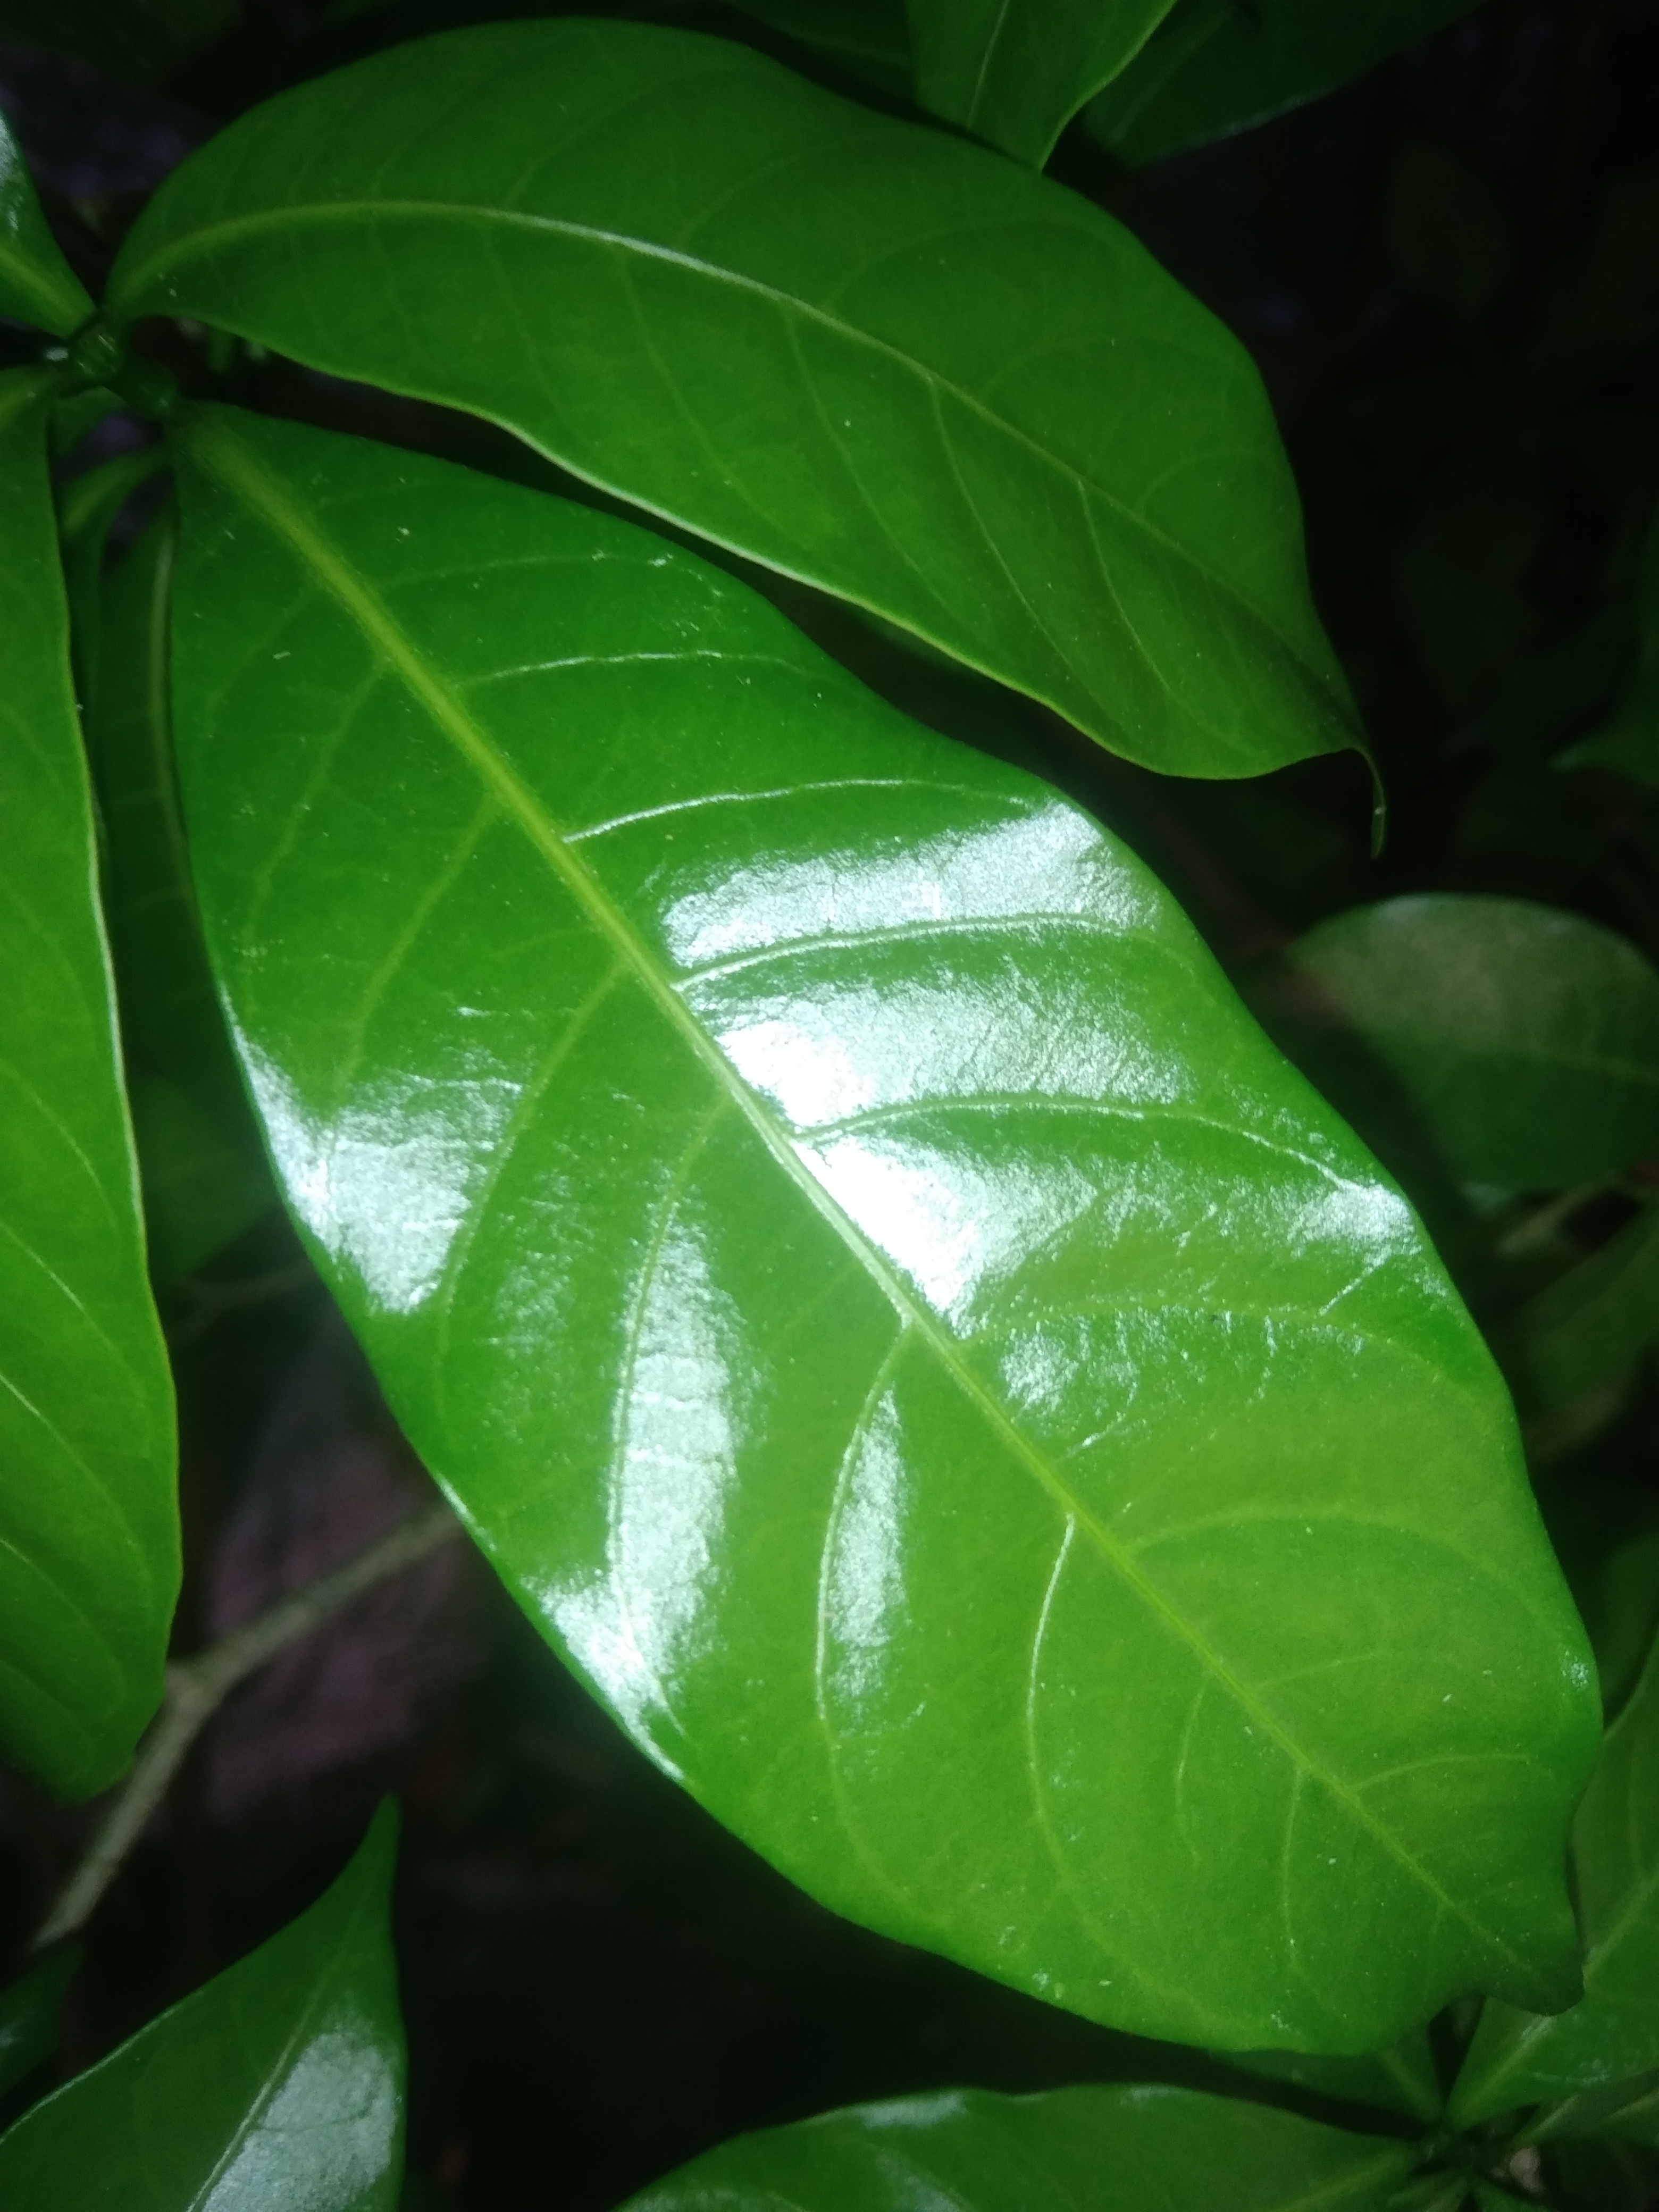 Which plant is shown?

togor
